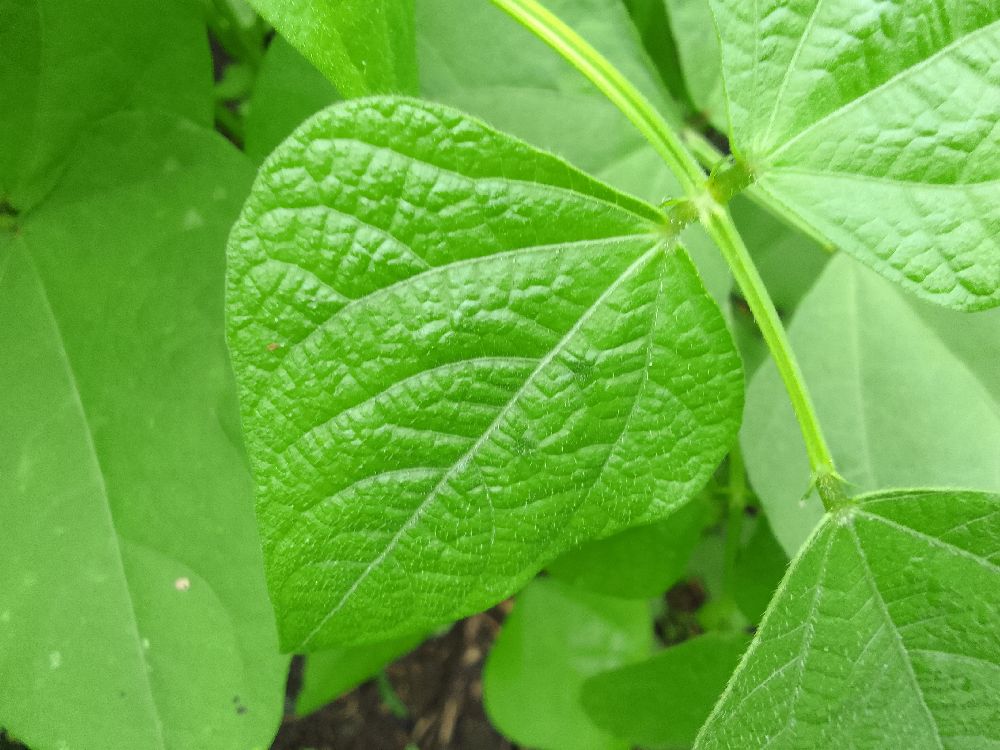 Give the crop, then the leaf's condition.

common bean, healthy
